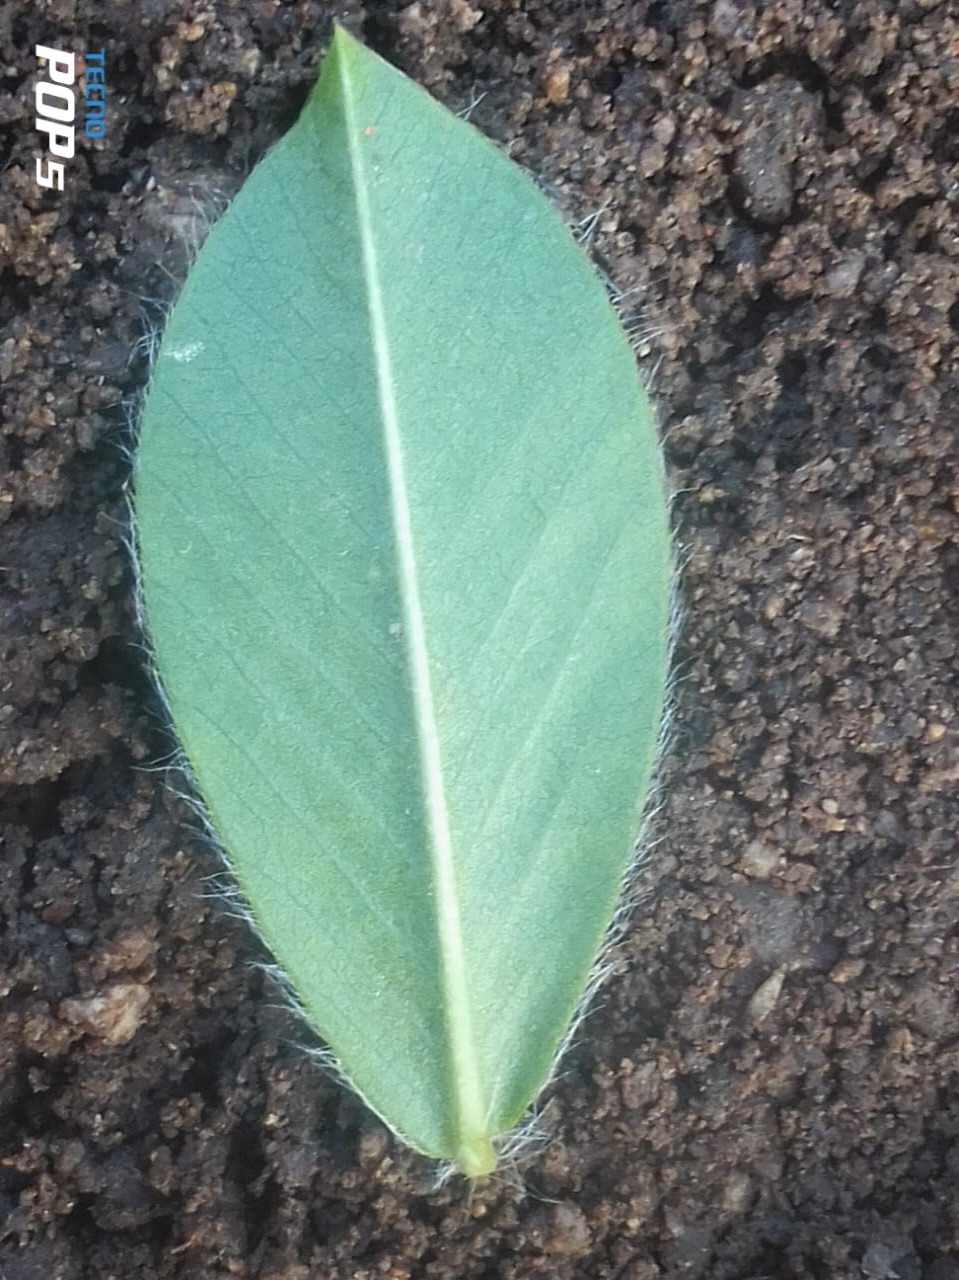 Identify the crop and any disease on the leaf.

peanut, healthy leaves
